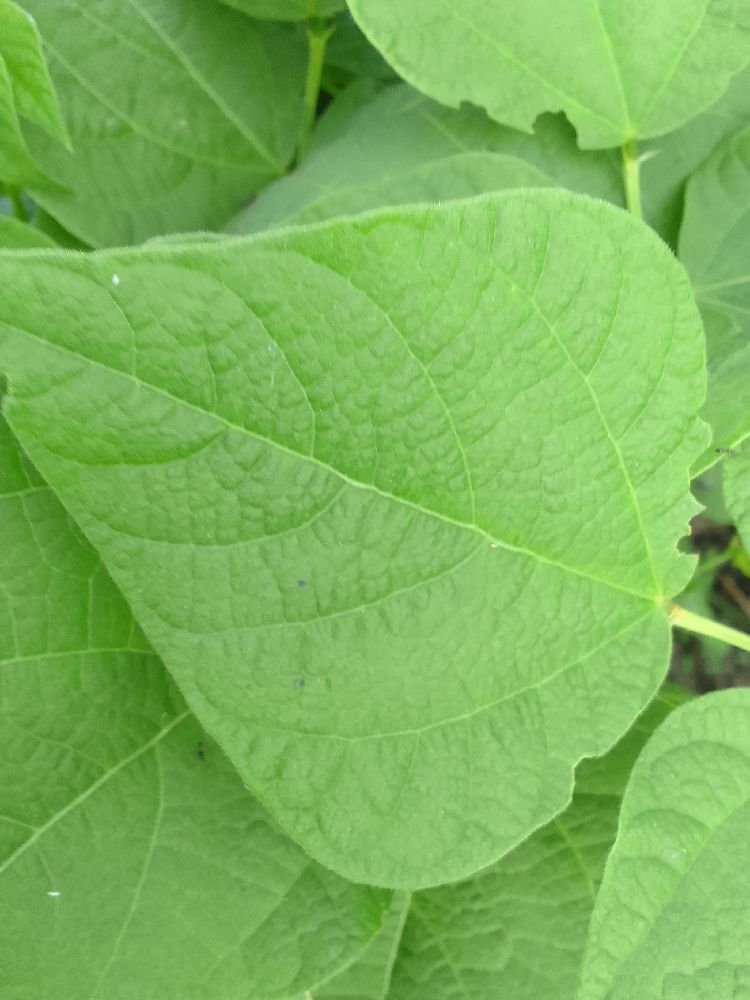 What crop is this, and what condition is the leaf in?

common bean, healthy
